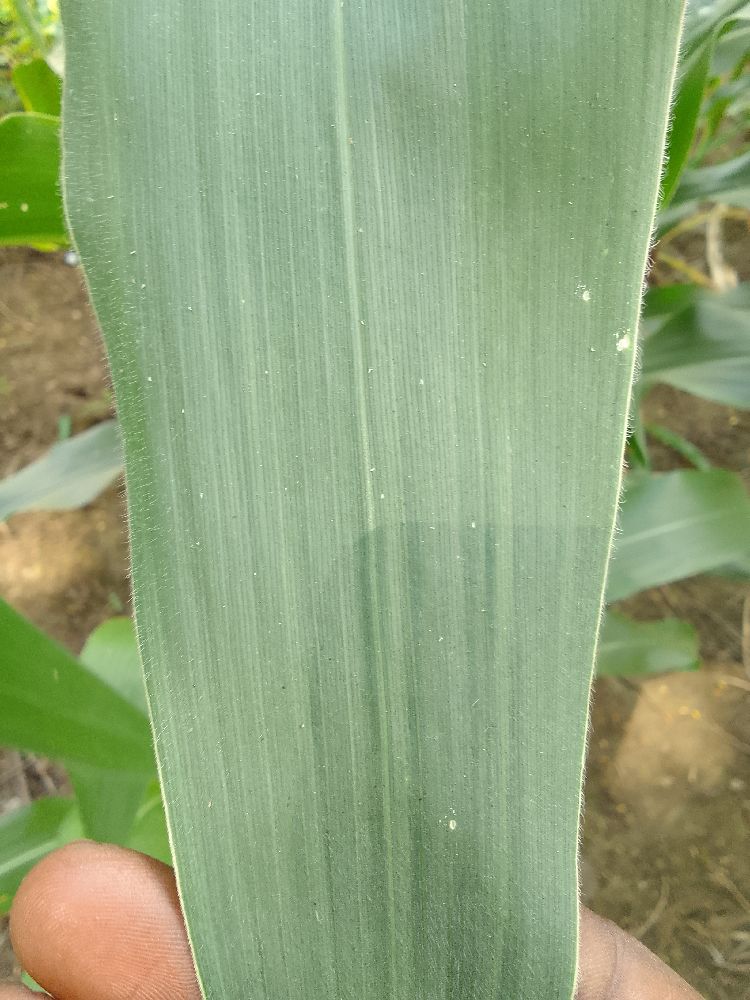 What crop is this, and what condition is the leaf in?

maize, healthy
